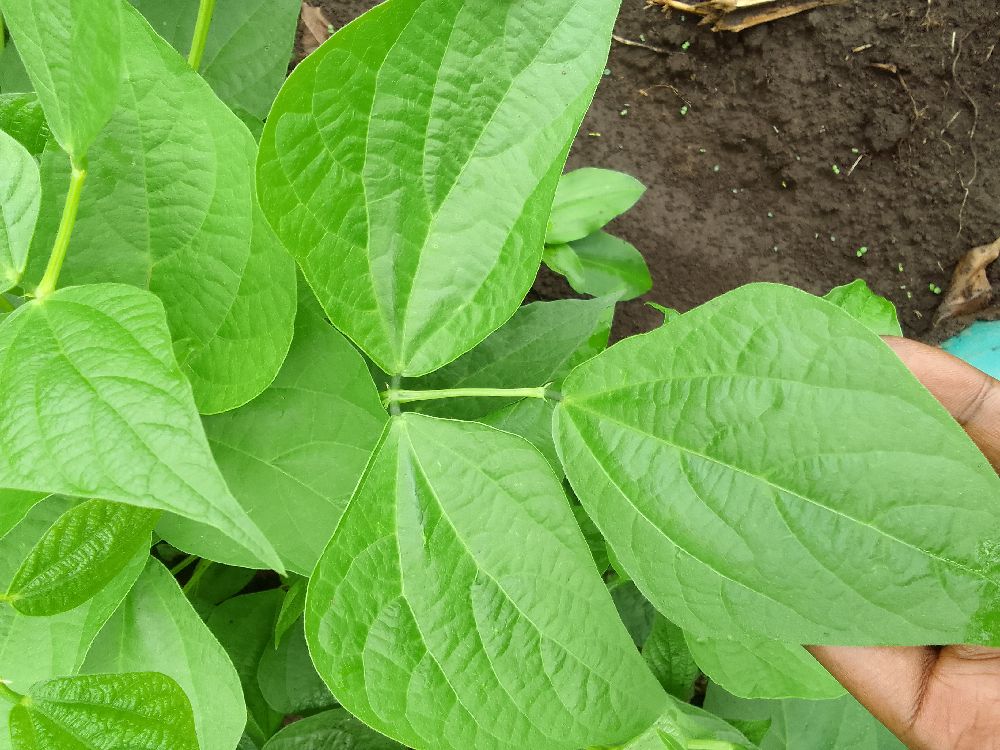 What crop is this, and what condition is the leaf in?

common bean, healthy
